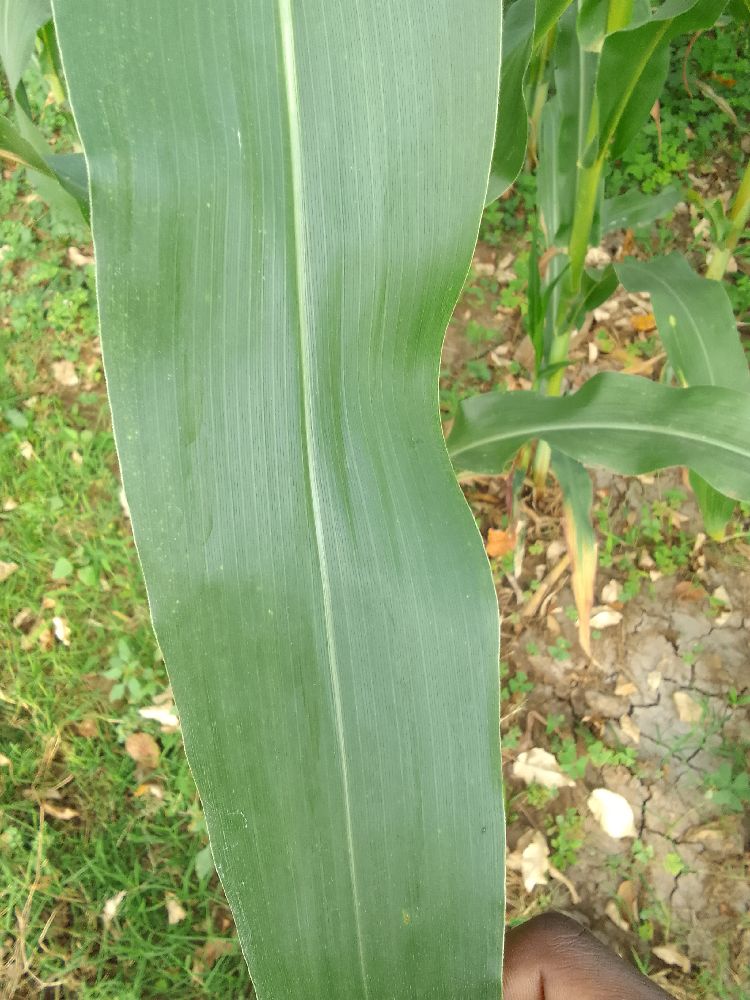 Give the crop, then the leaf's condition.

maize, healthy
